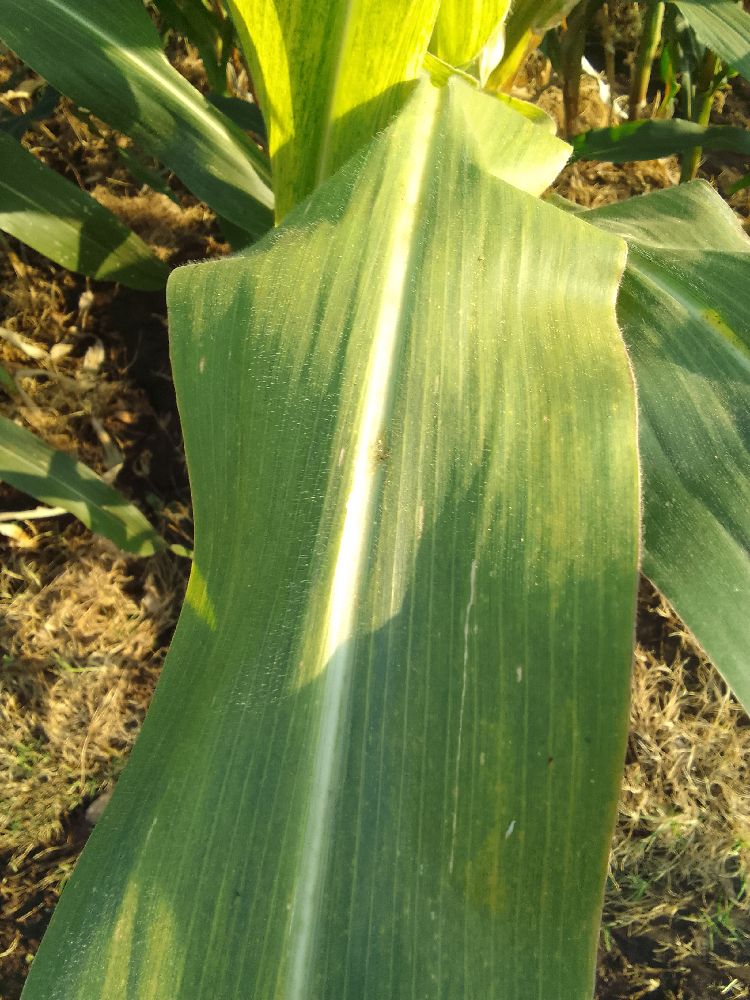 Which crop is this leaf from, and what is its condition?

maize, maize lethal necrosis
